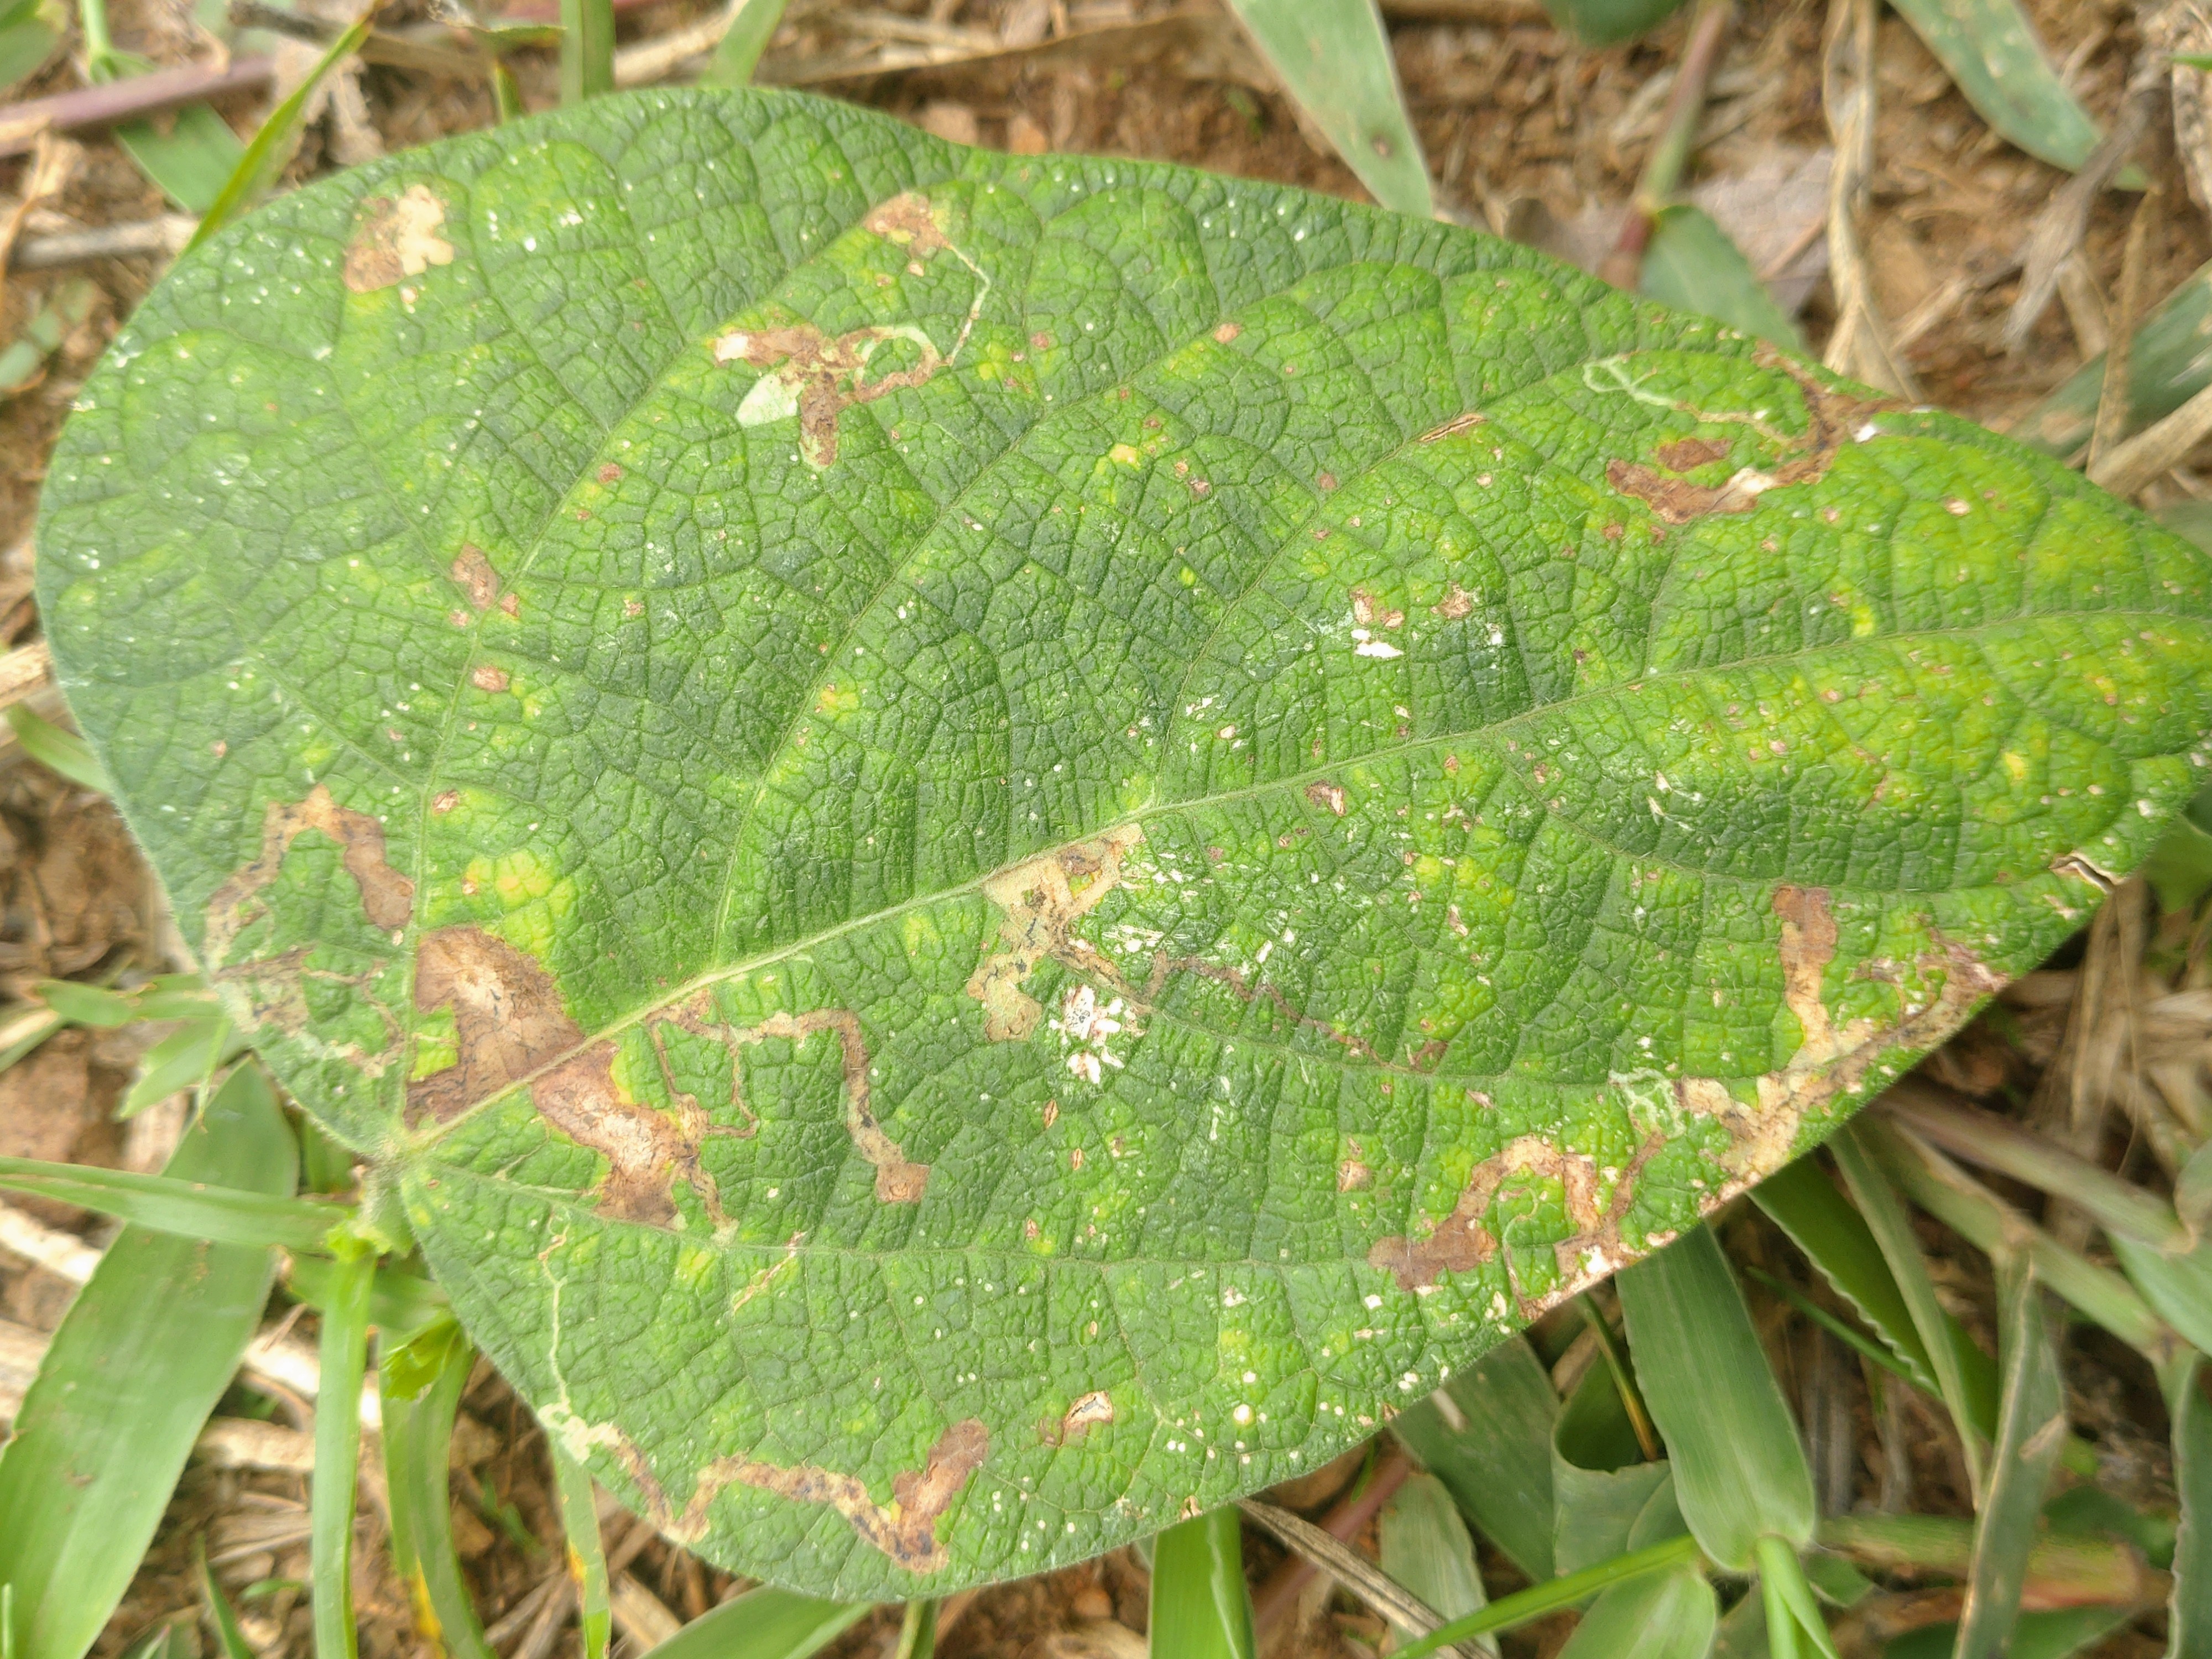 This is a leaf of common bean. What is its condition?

rust
